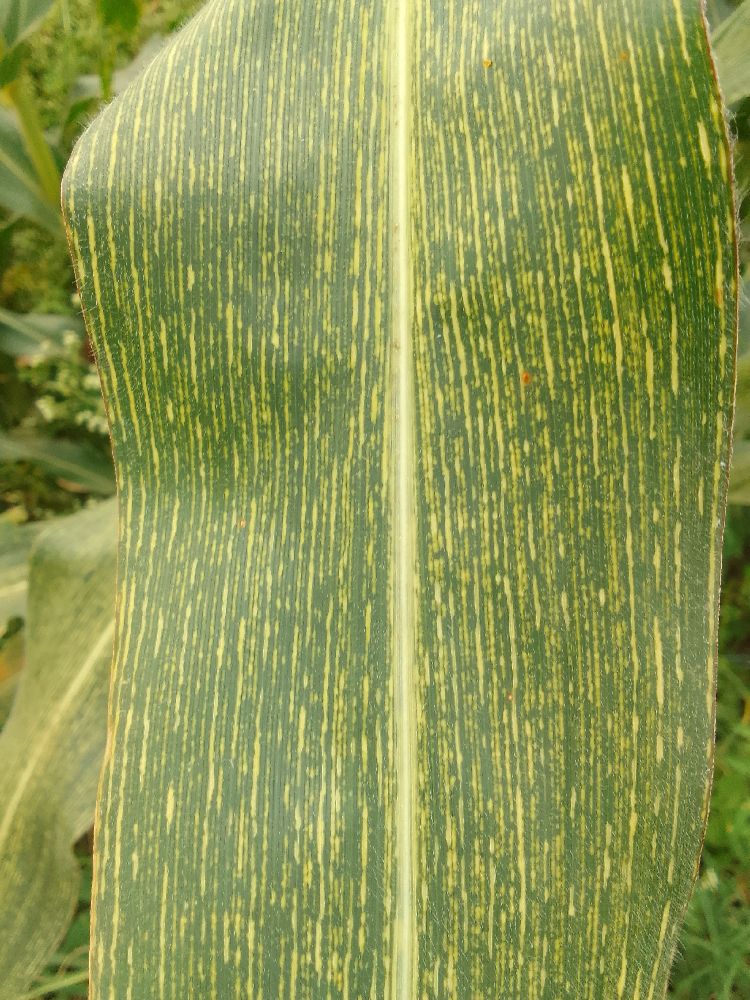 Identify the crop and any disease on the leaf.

maize, maize streak virus
